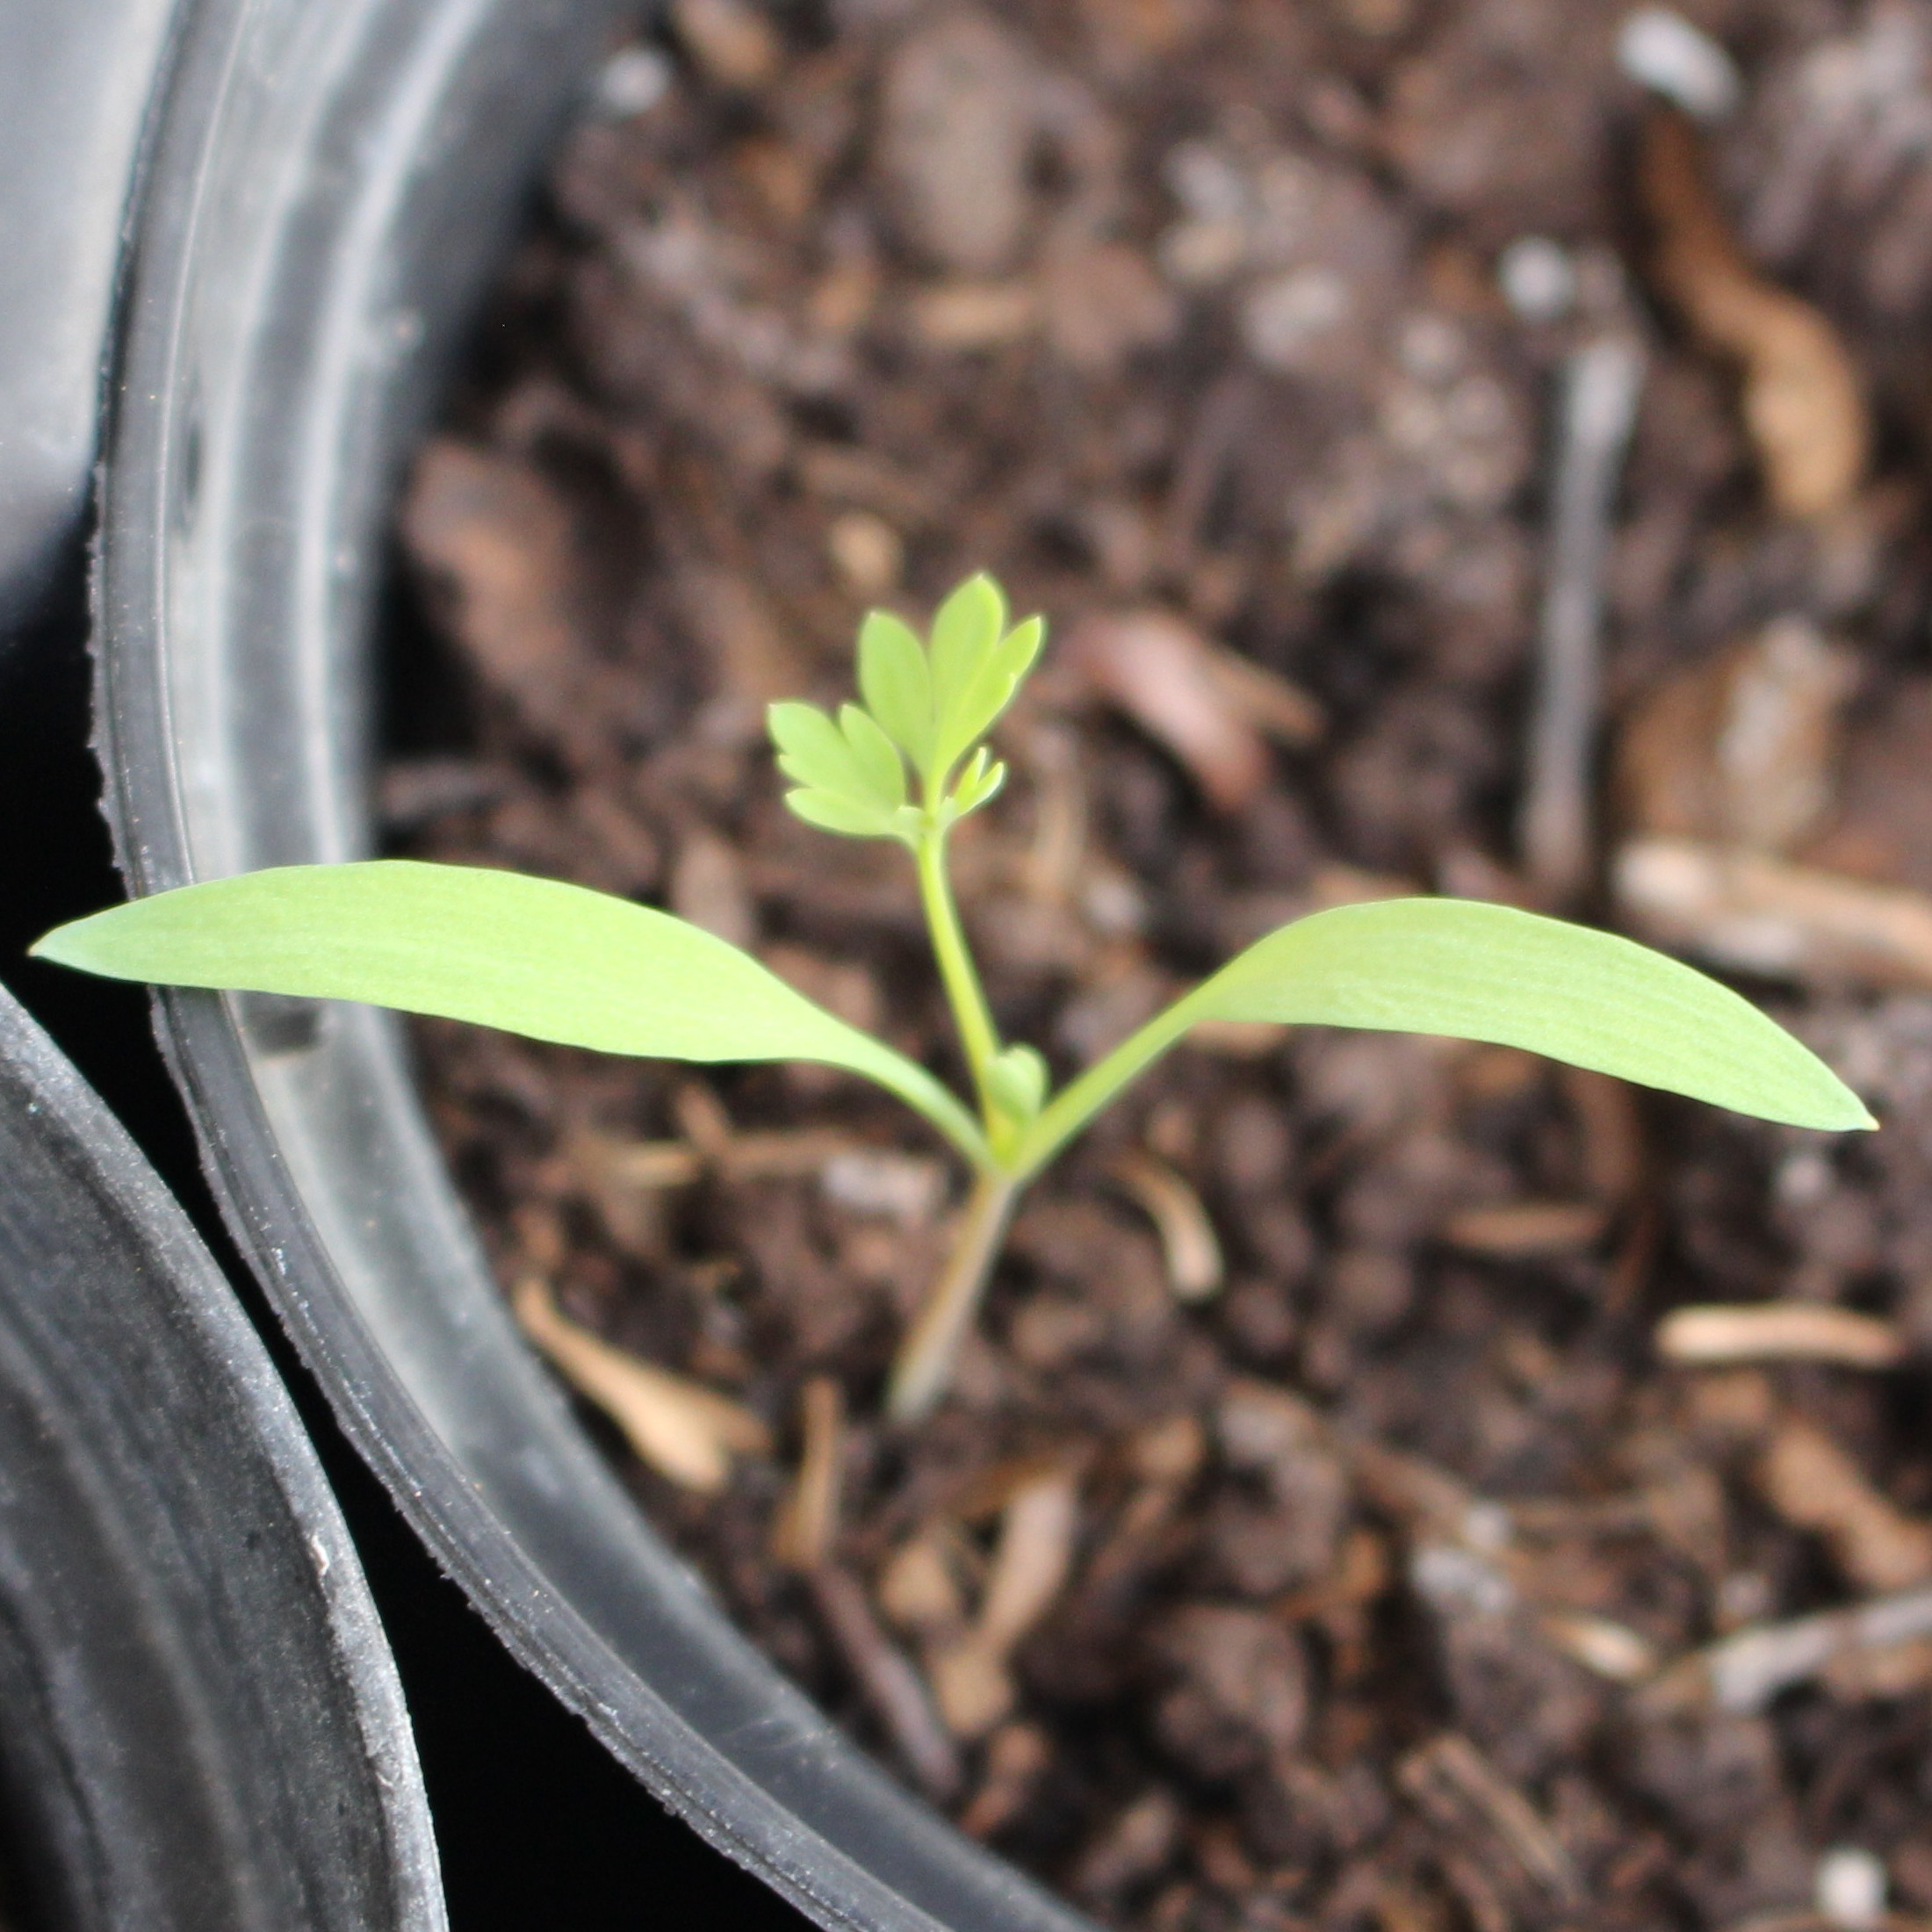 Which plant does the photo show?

Fumaria officinalis
